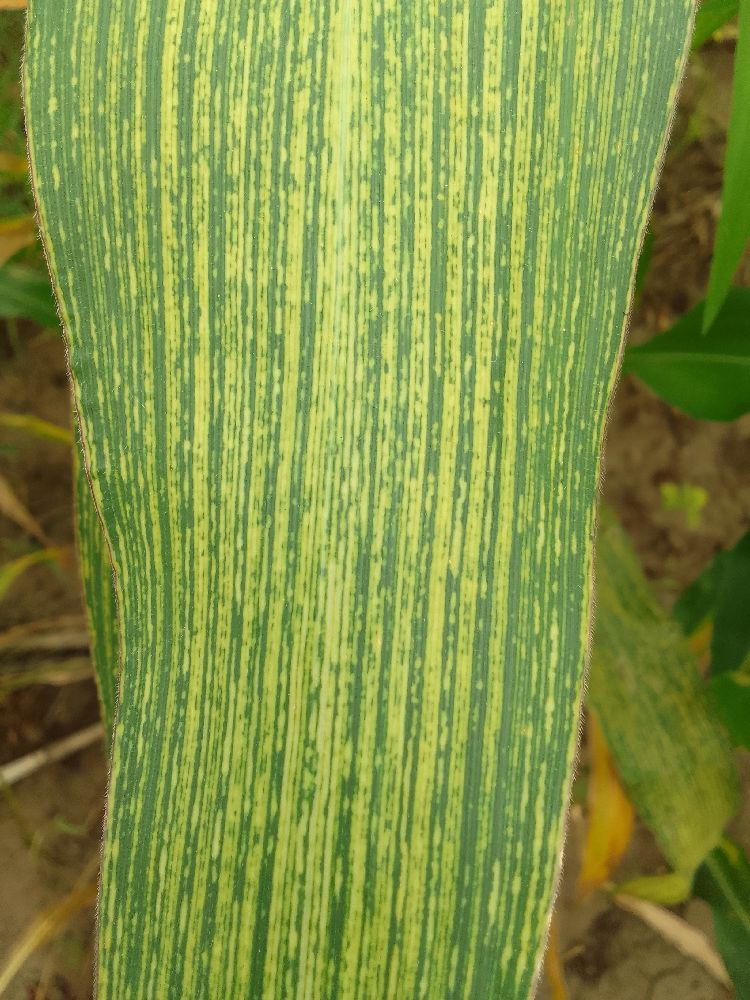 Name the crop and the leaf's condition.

maize, maize streak virus
